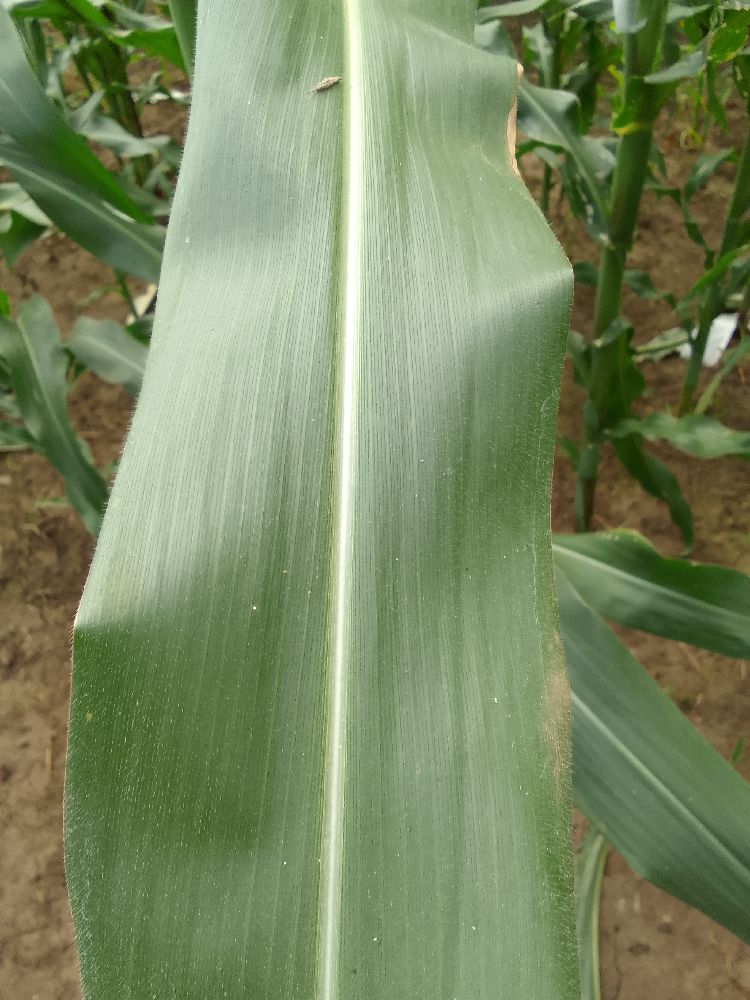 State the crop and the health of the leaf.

maize, healthy
